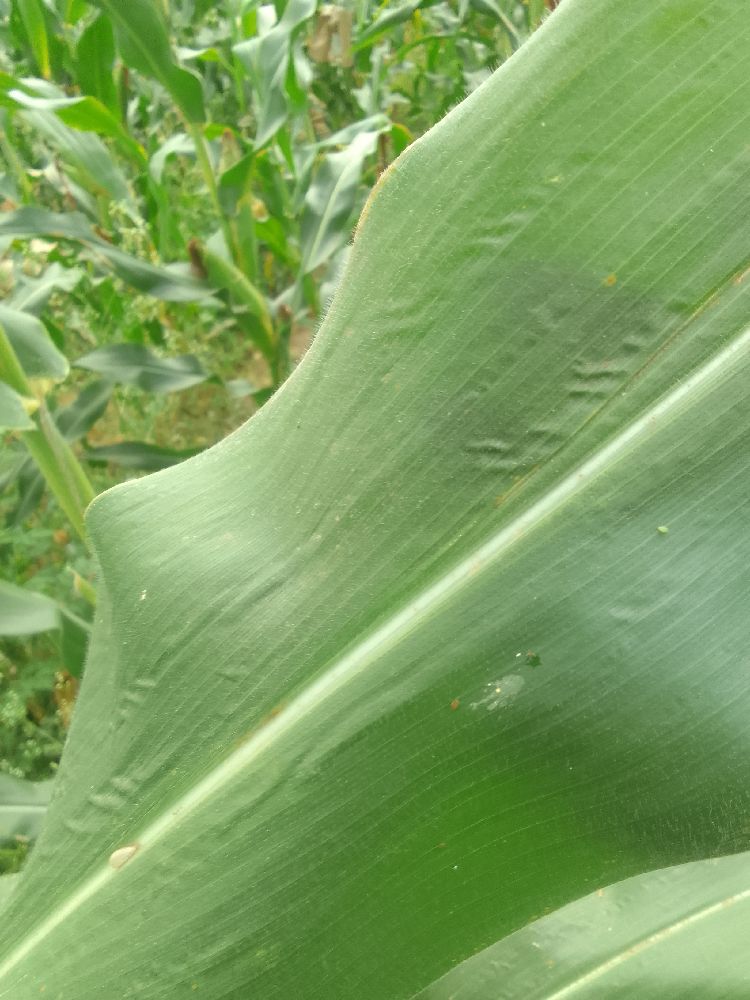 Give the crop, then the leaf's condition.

maize, healthy
